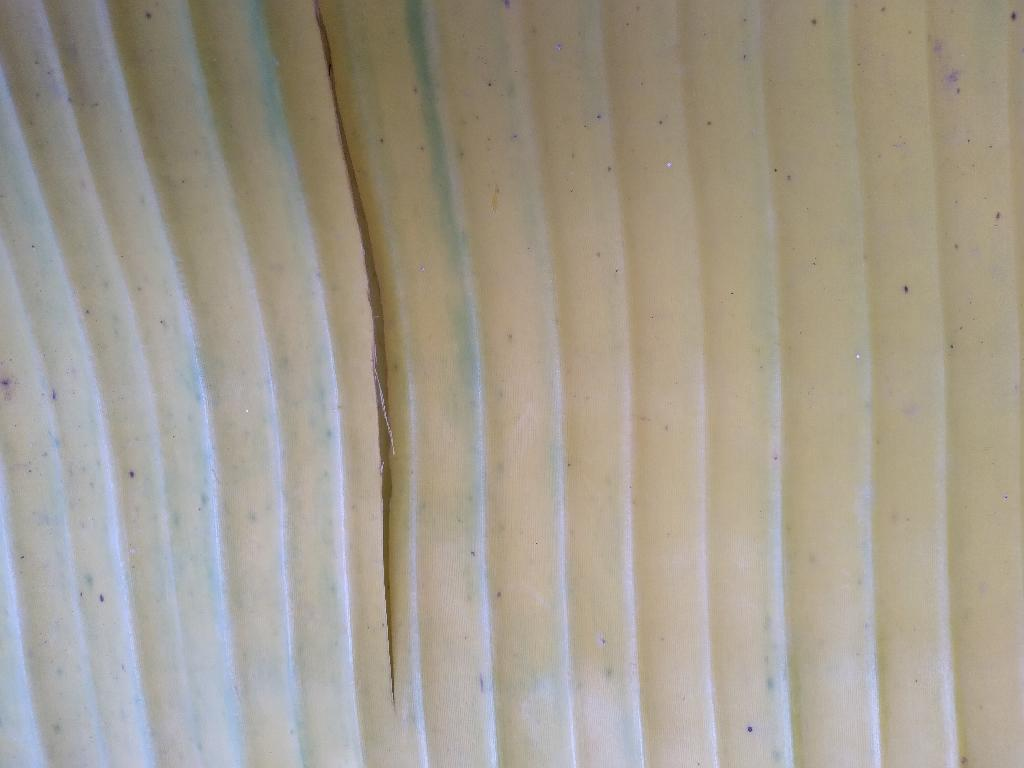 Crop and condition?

banana, fusarium wilt race 1
